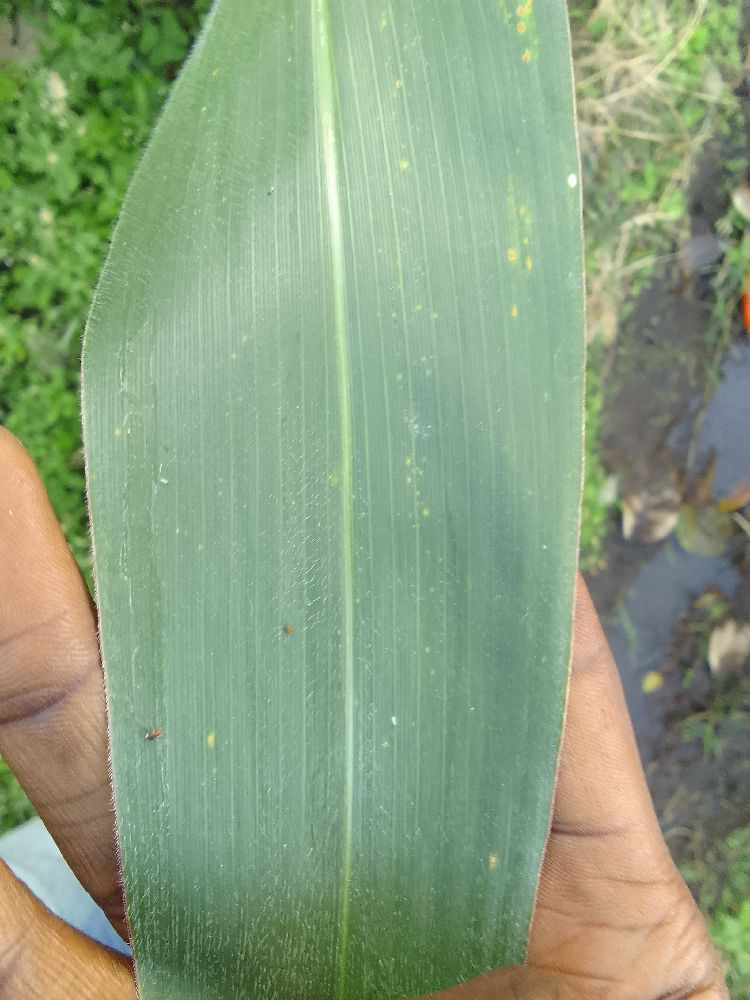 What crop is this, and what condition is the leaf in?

maize, healthy
